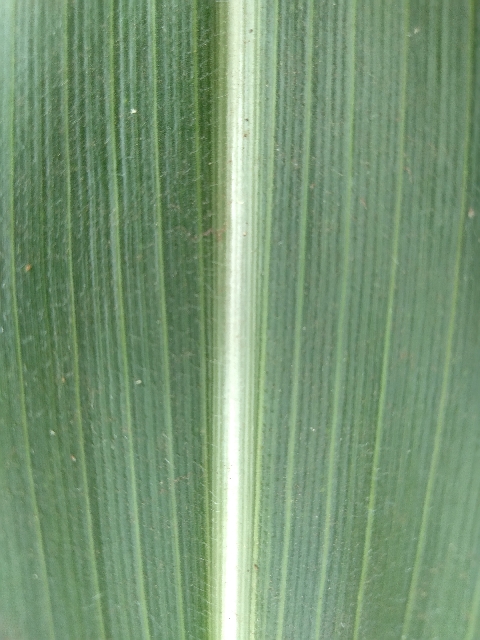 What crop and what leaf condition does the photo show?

maize, healthy
